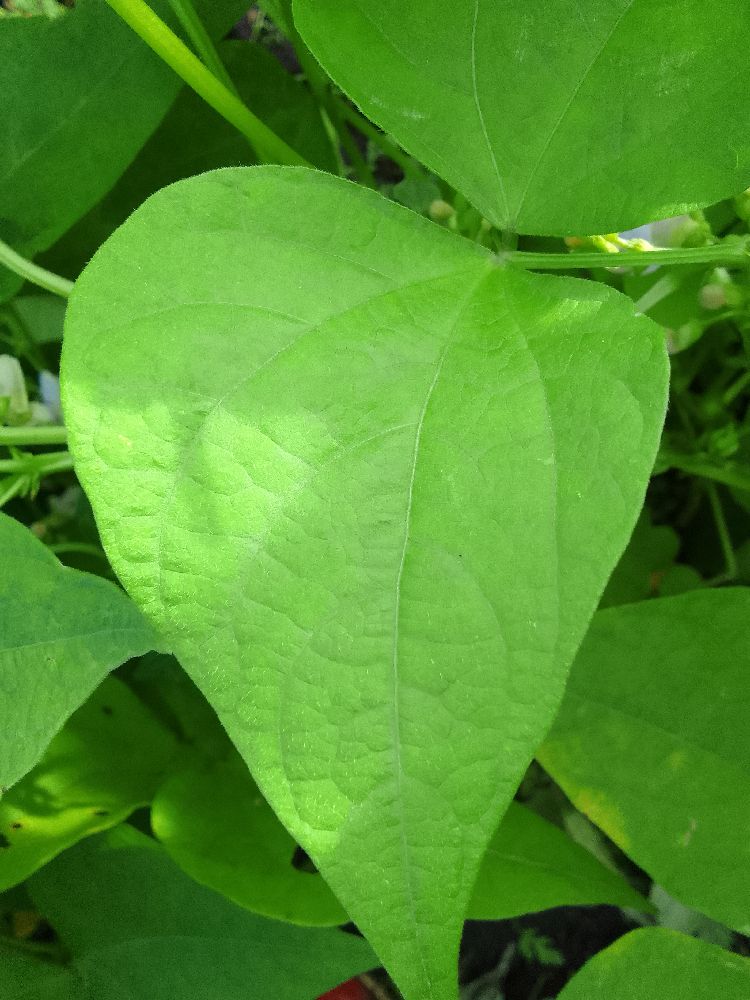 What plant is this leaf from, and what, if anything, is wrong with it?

common bean, healthy
